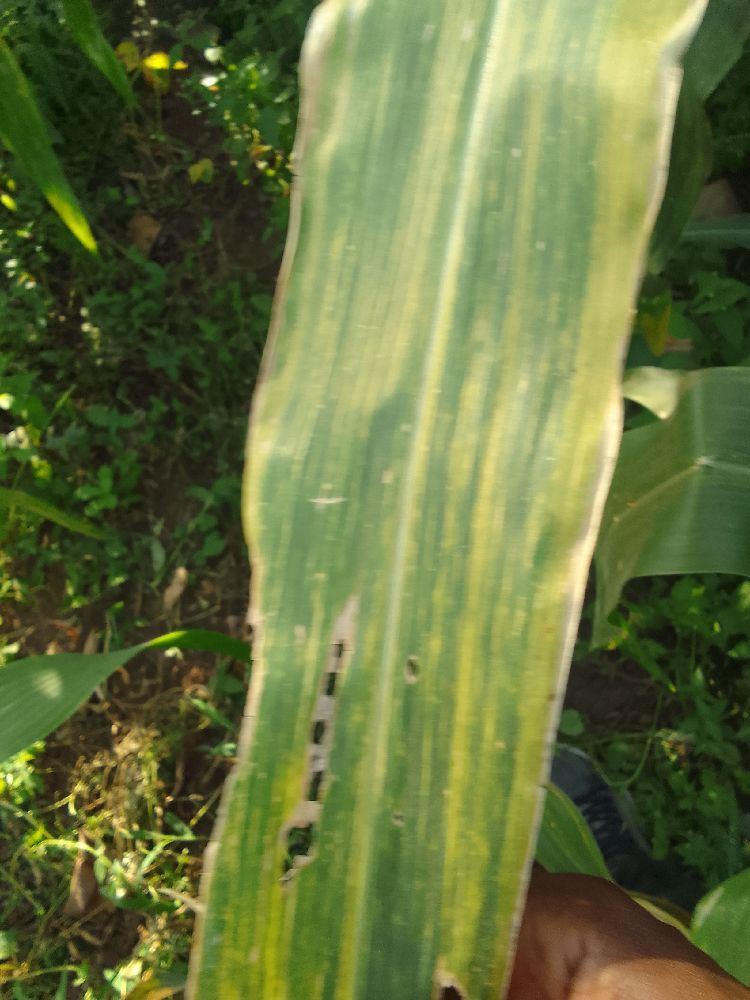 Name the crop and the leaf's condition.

maize, maize lethal necrosis
